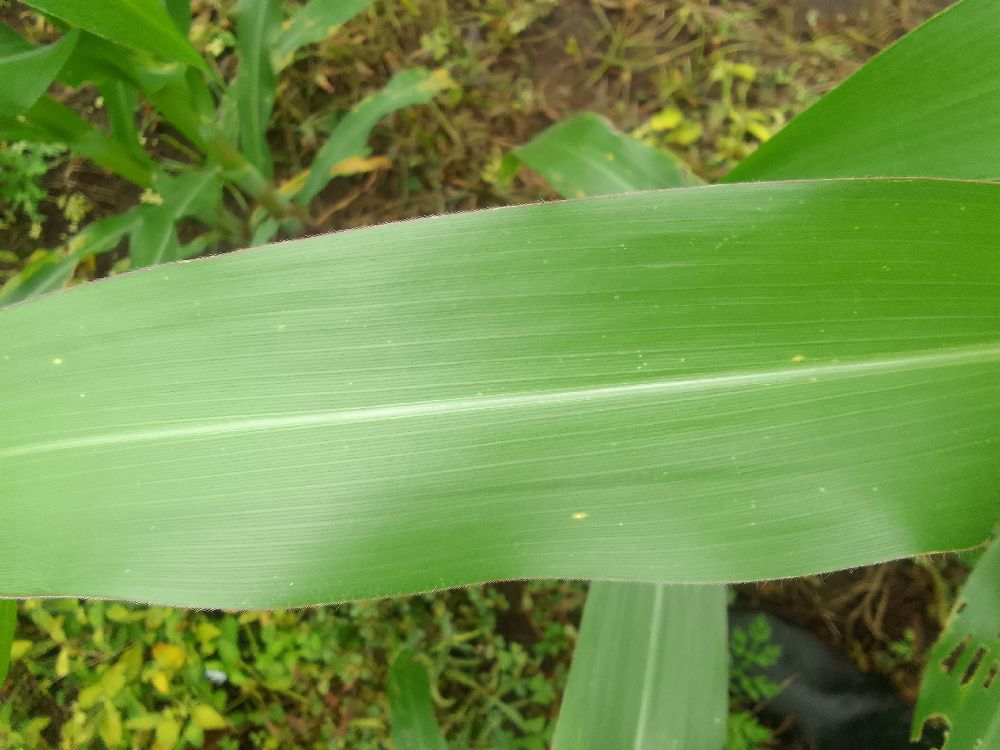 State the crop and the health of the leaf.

maize, healthy
